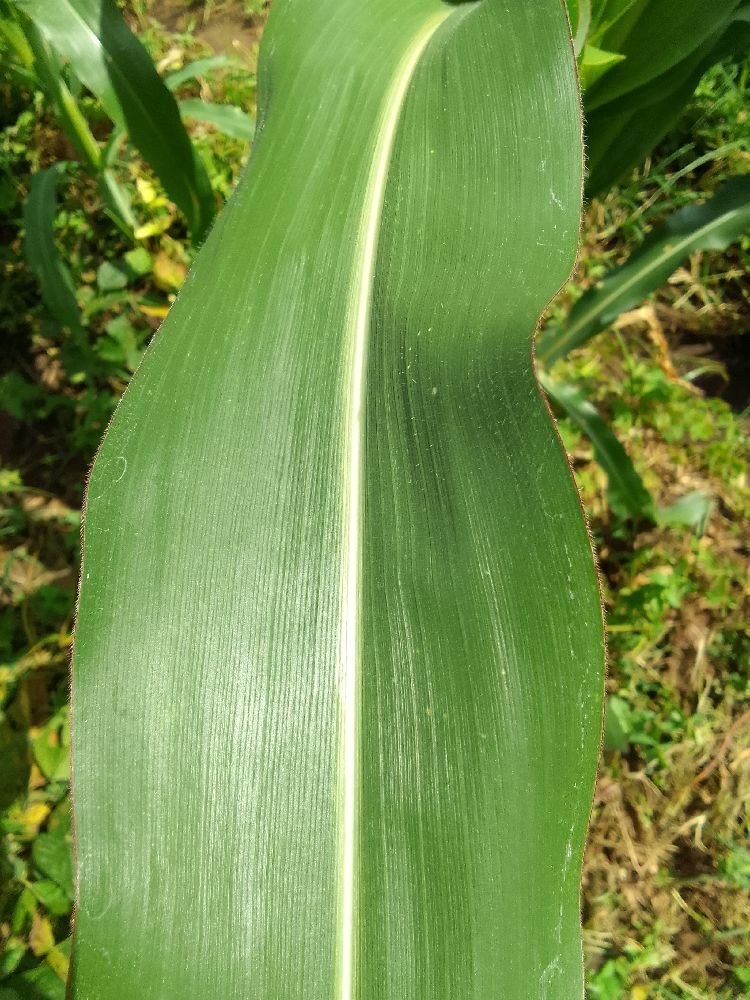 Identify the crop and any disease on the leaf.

maize, healthy
